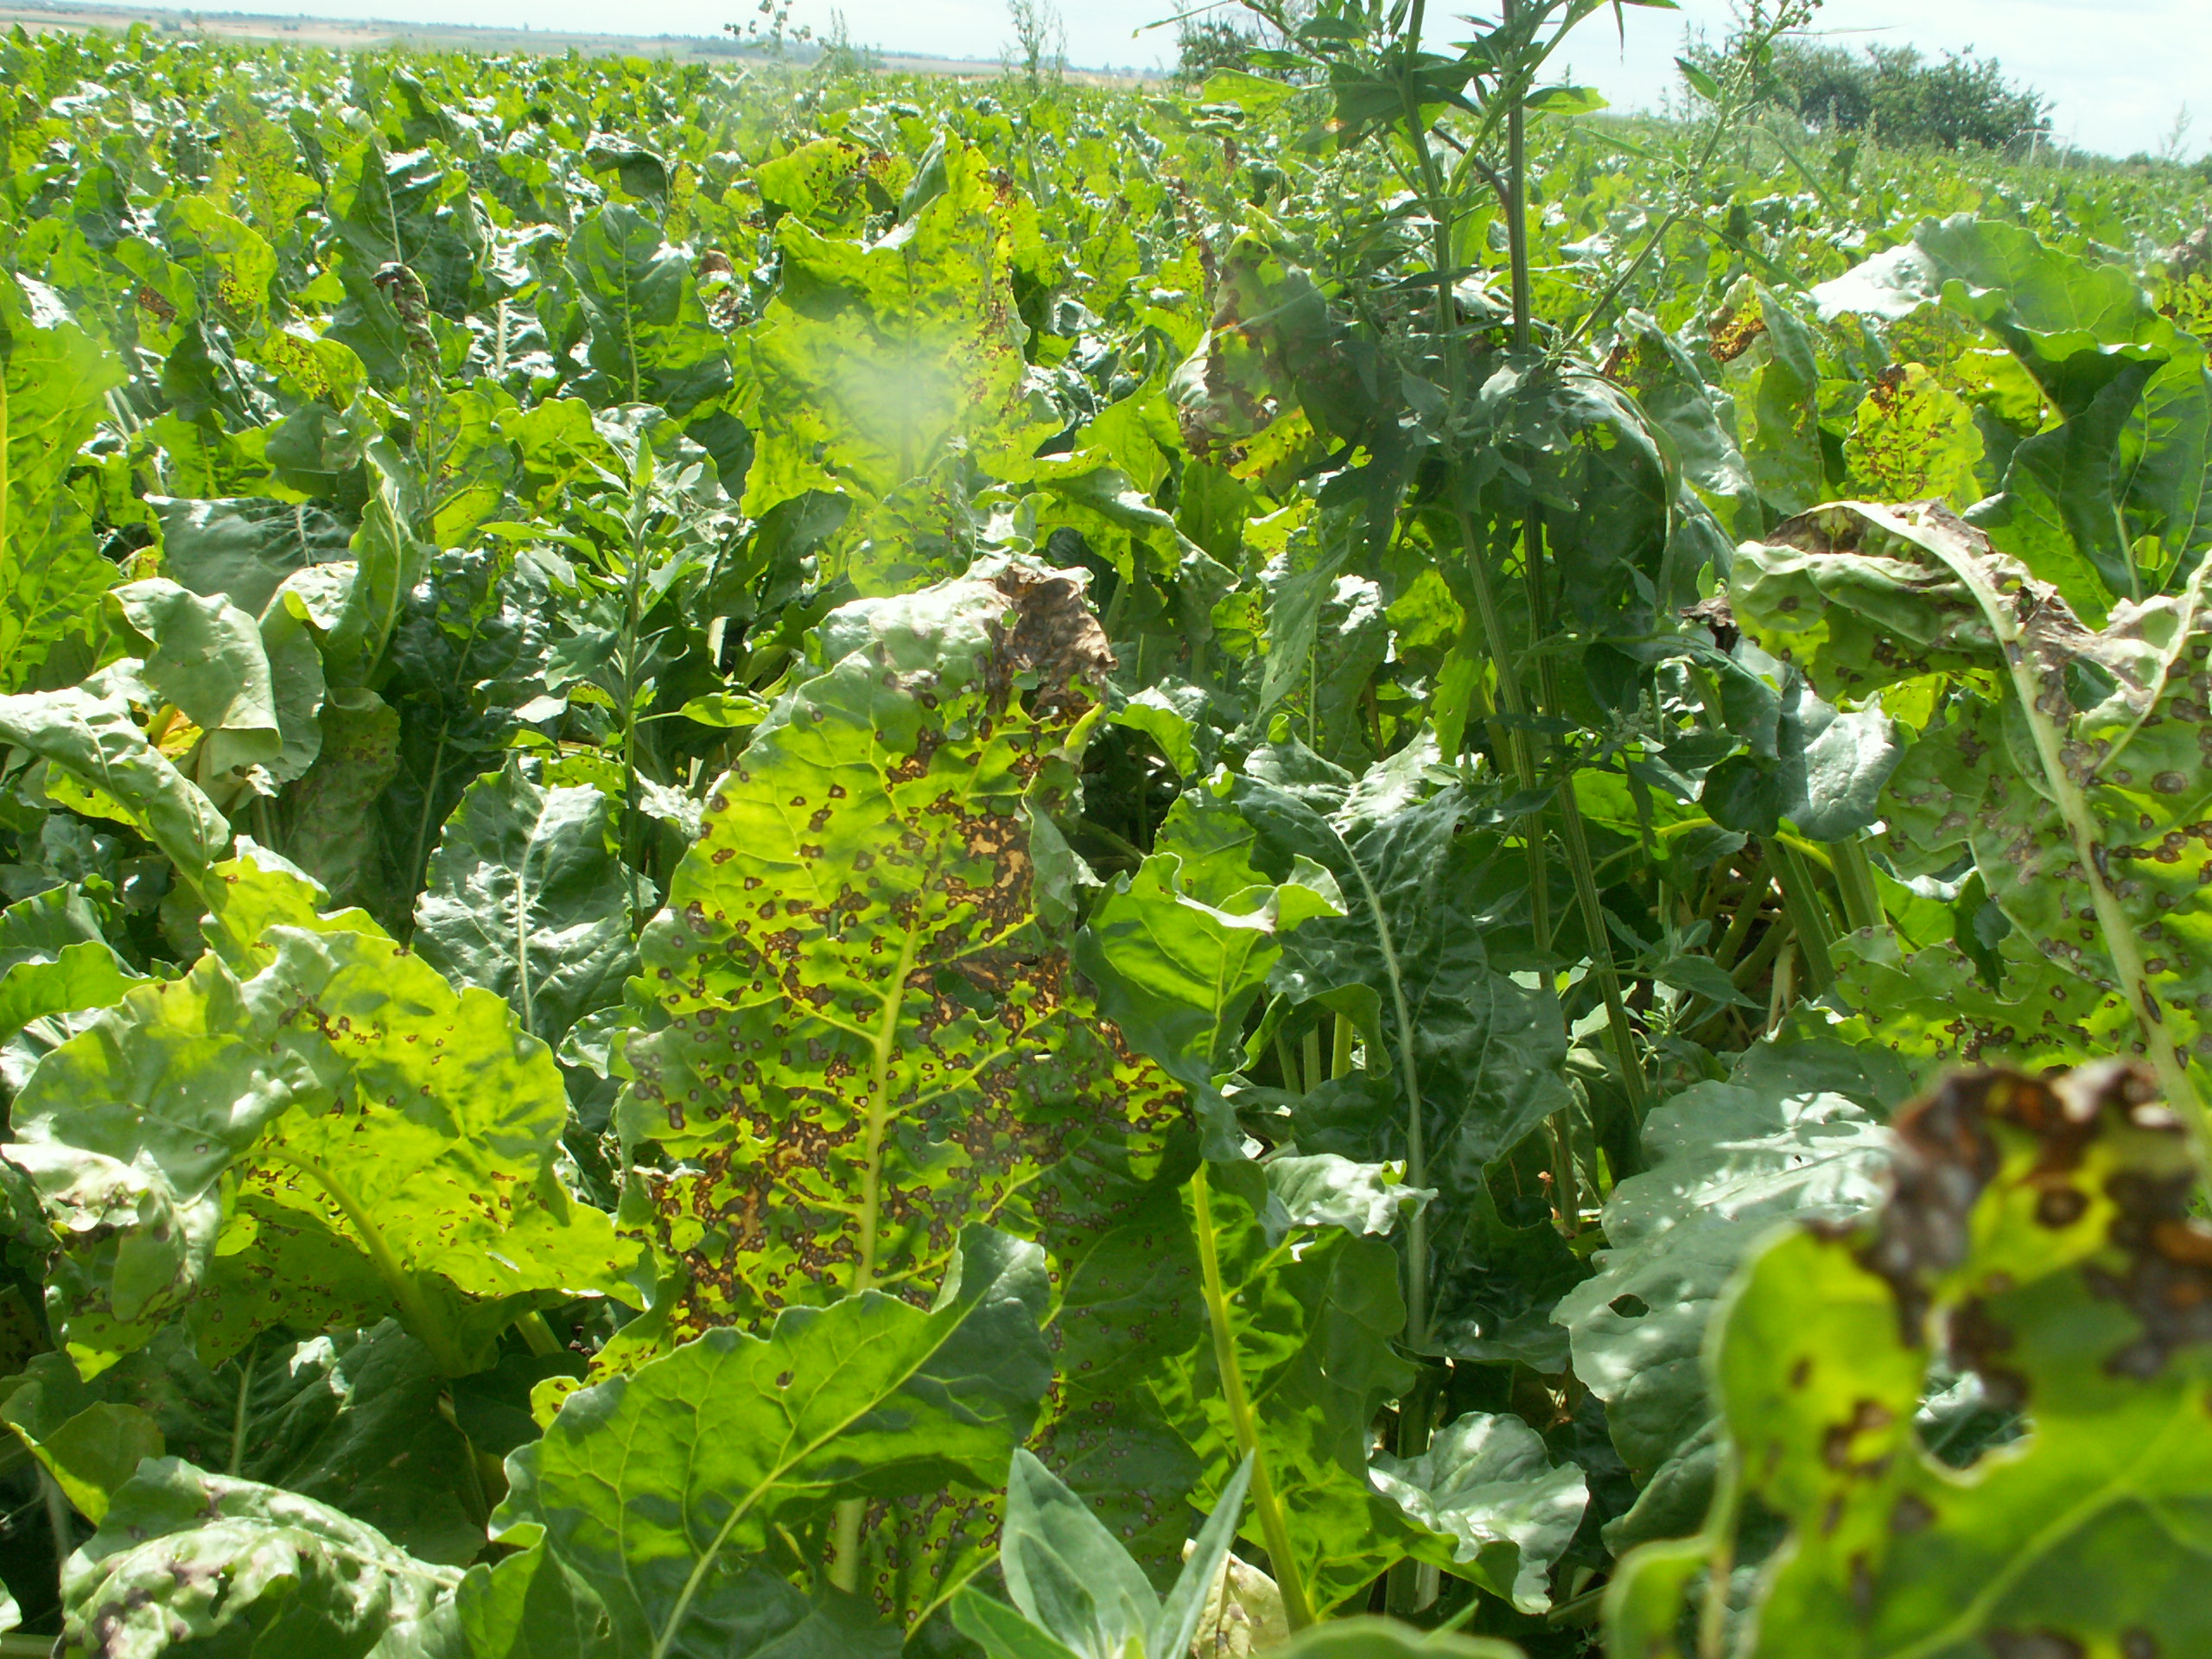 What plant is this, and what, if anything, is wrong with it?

beet, cercospora
